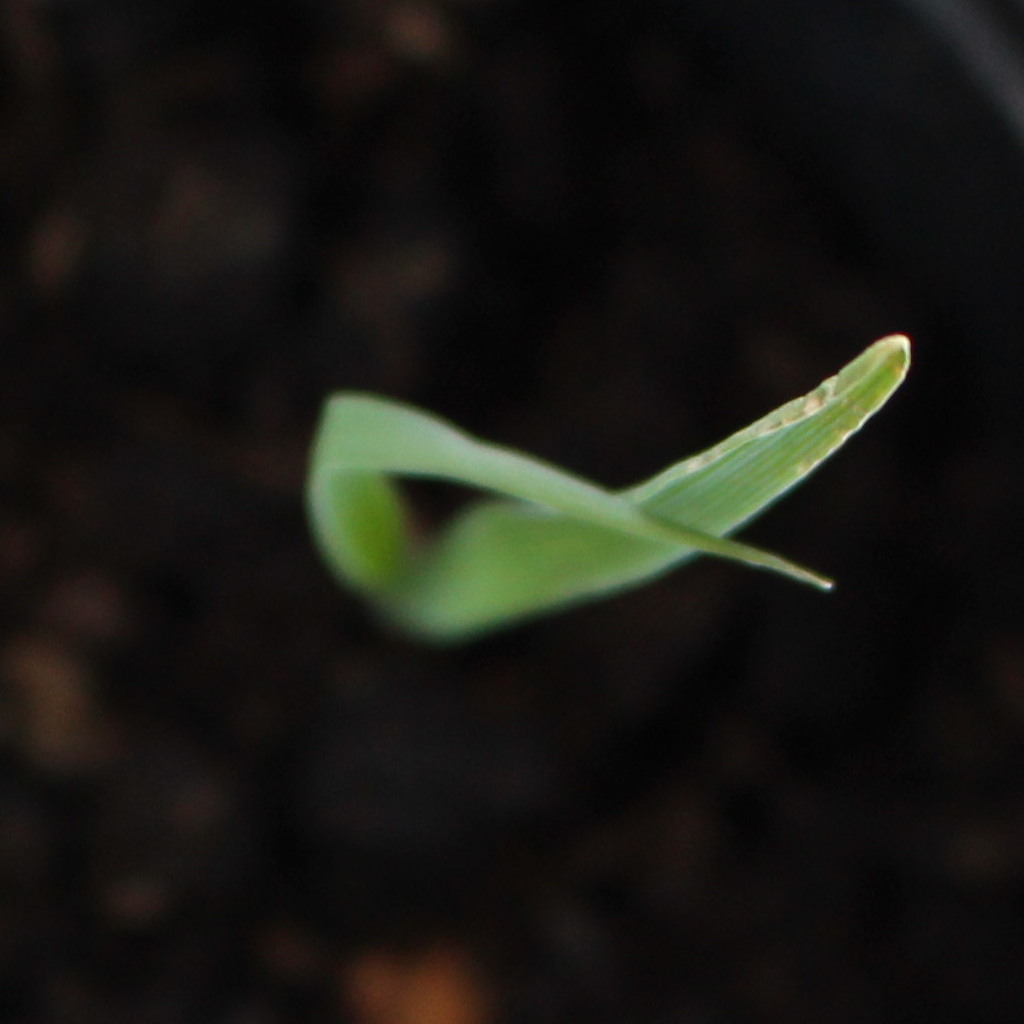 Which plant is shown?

Avena sterilis
